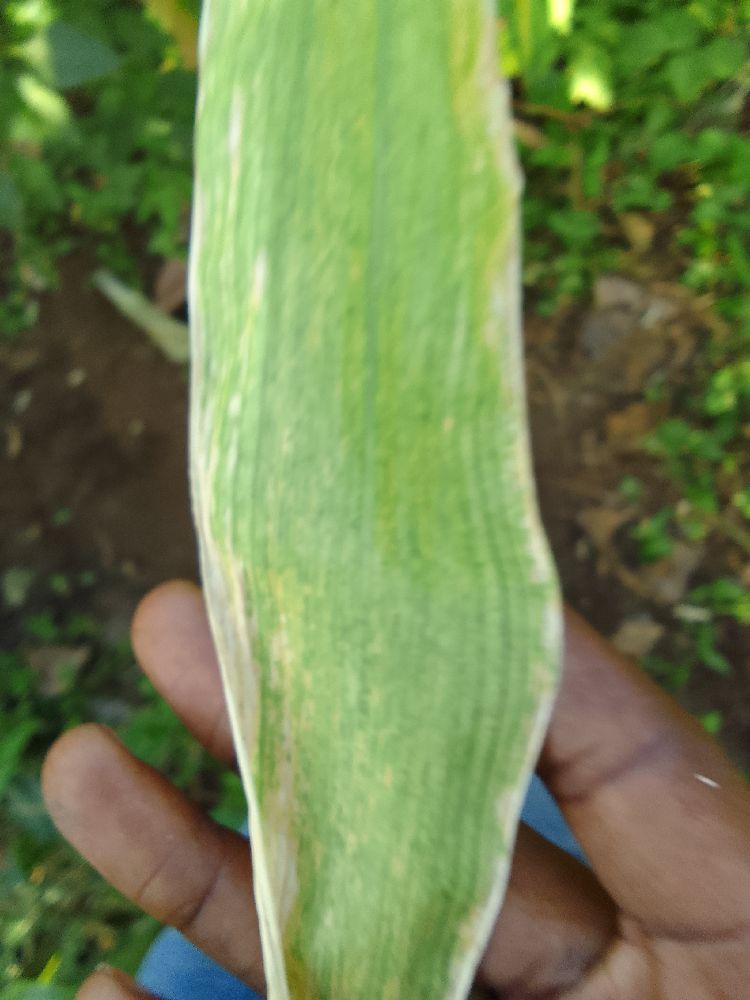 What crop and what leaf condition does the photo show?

maize, maize lethal necrosis
